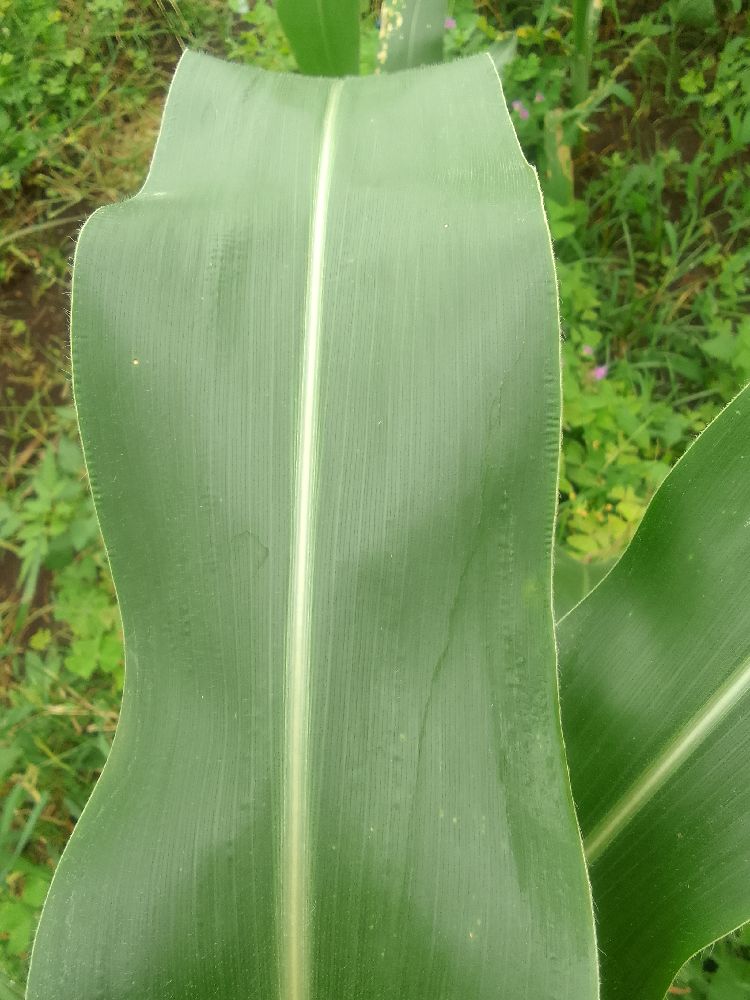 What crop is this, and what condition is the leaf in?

maize, healthy
